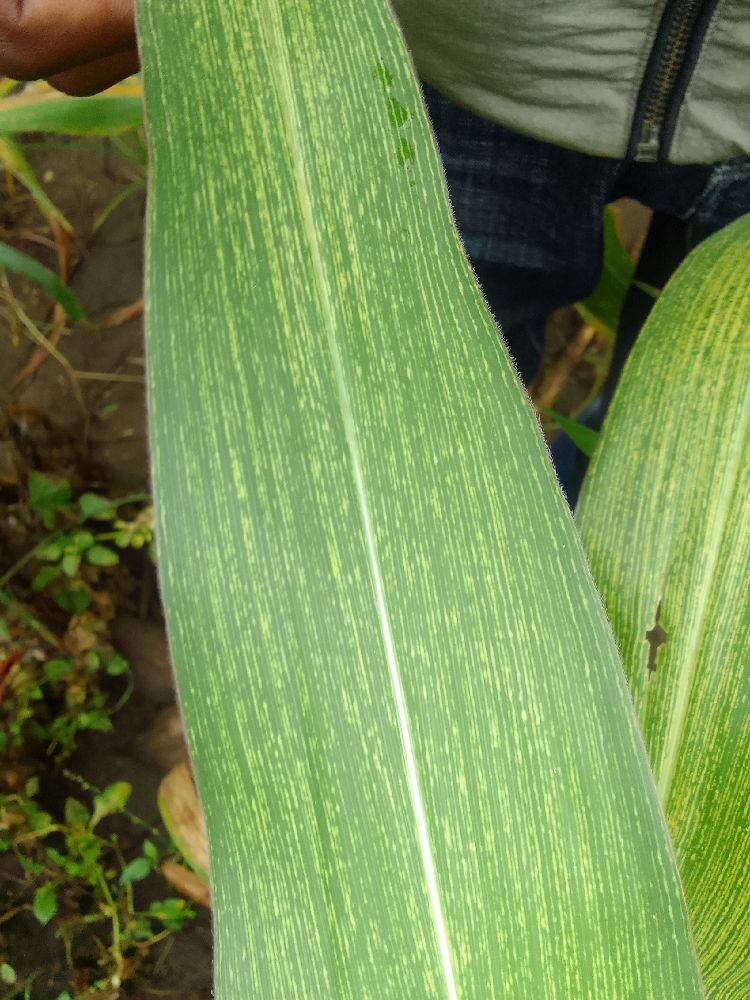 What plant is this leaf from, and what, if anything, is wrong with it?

maize, maize streak virus
